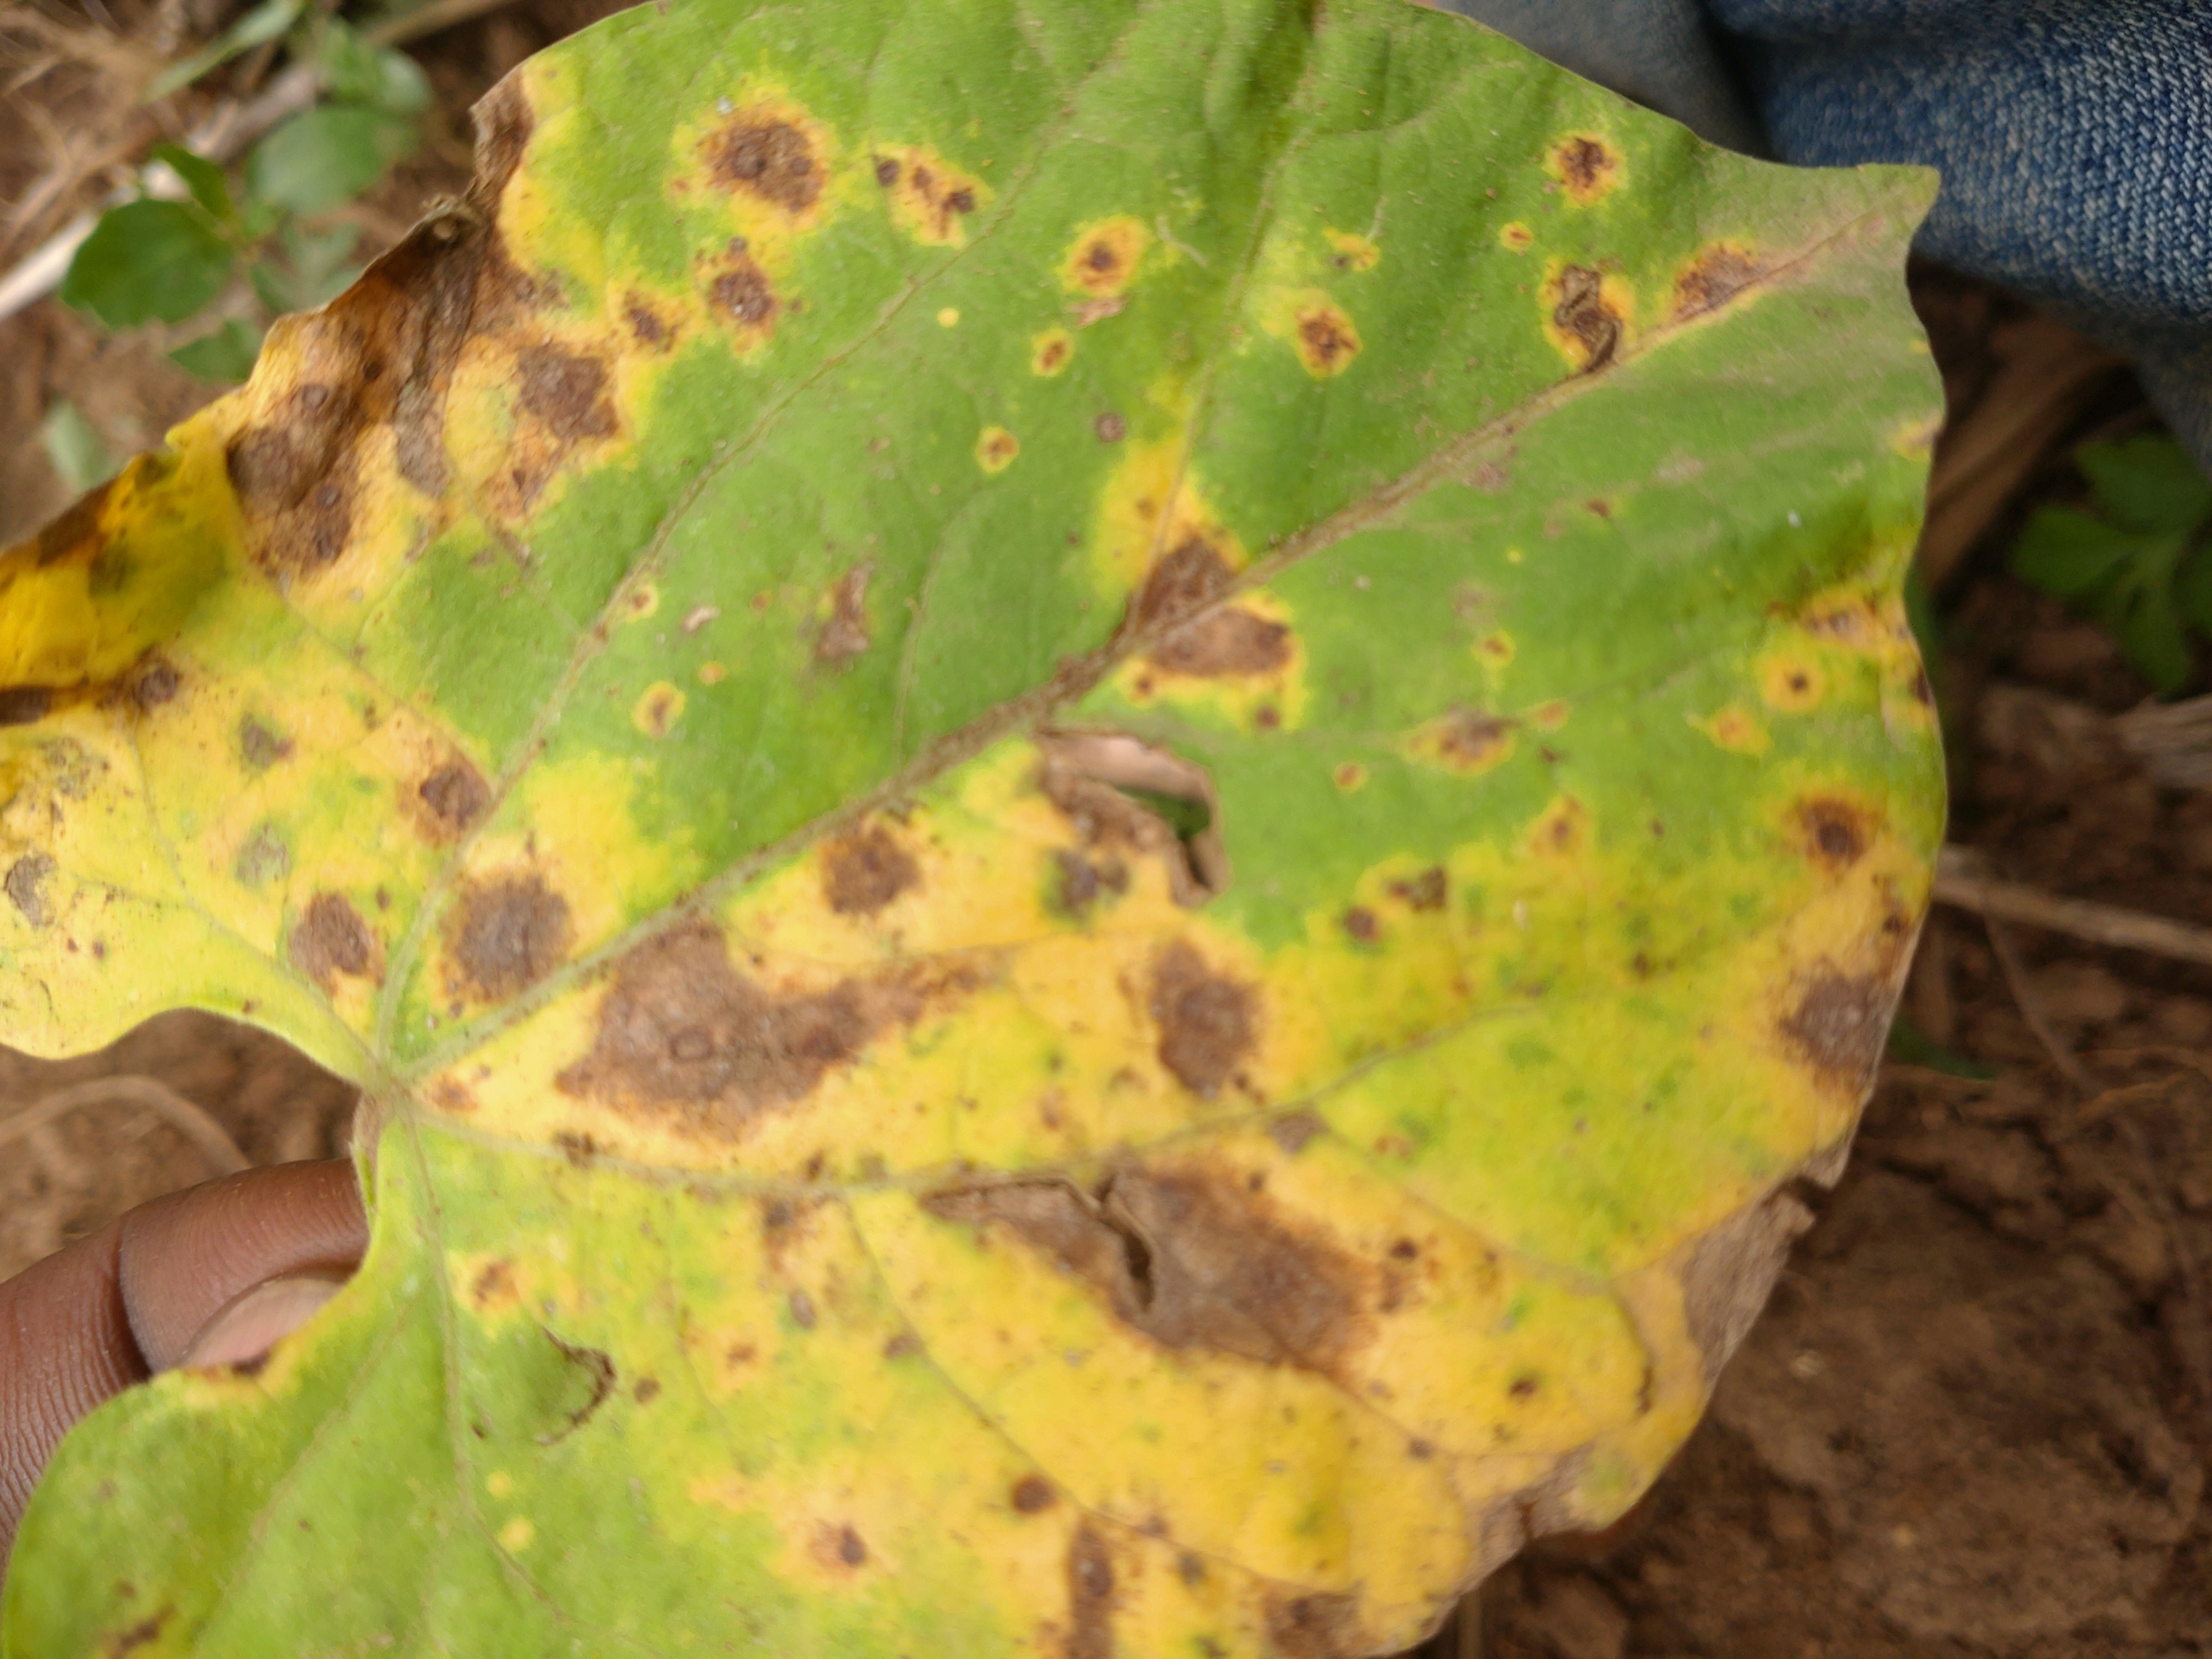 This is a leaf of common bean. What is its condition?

rust
